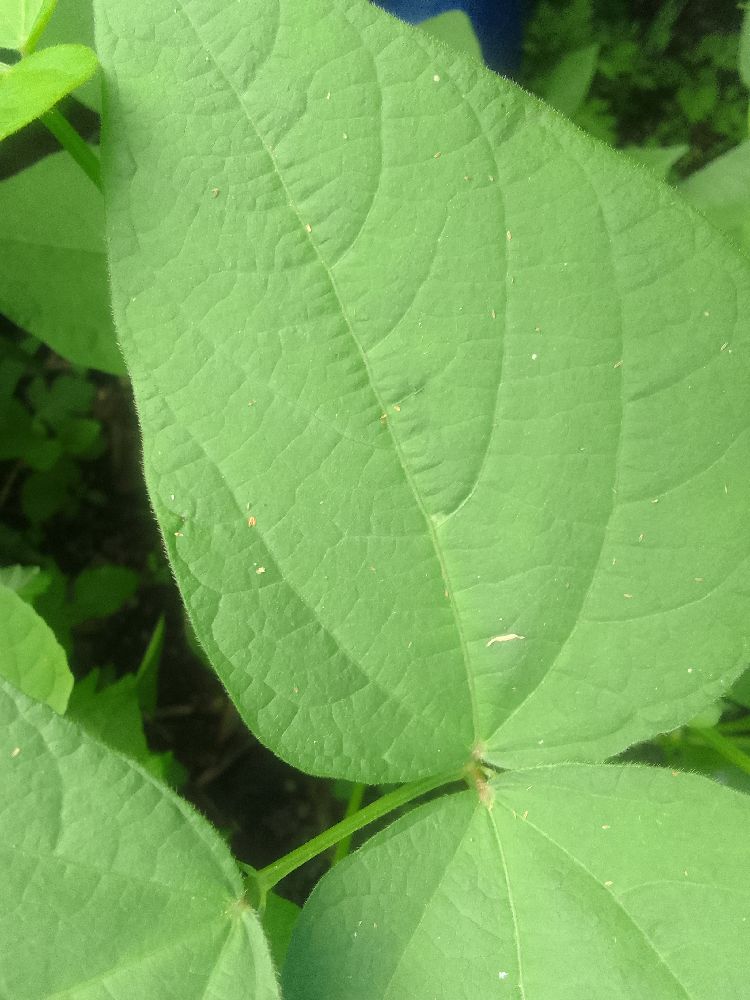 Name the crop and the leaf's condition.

common bean, healthy
